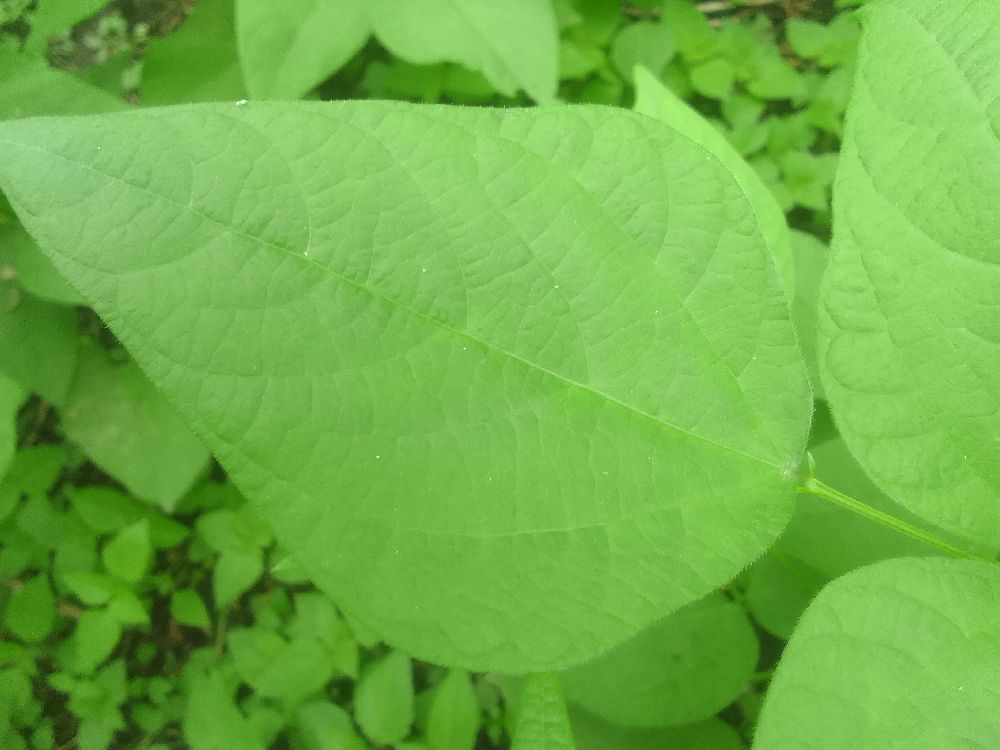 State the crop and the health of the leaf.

common bean, healthy
